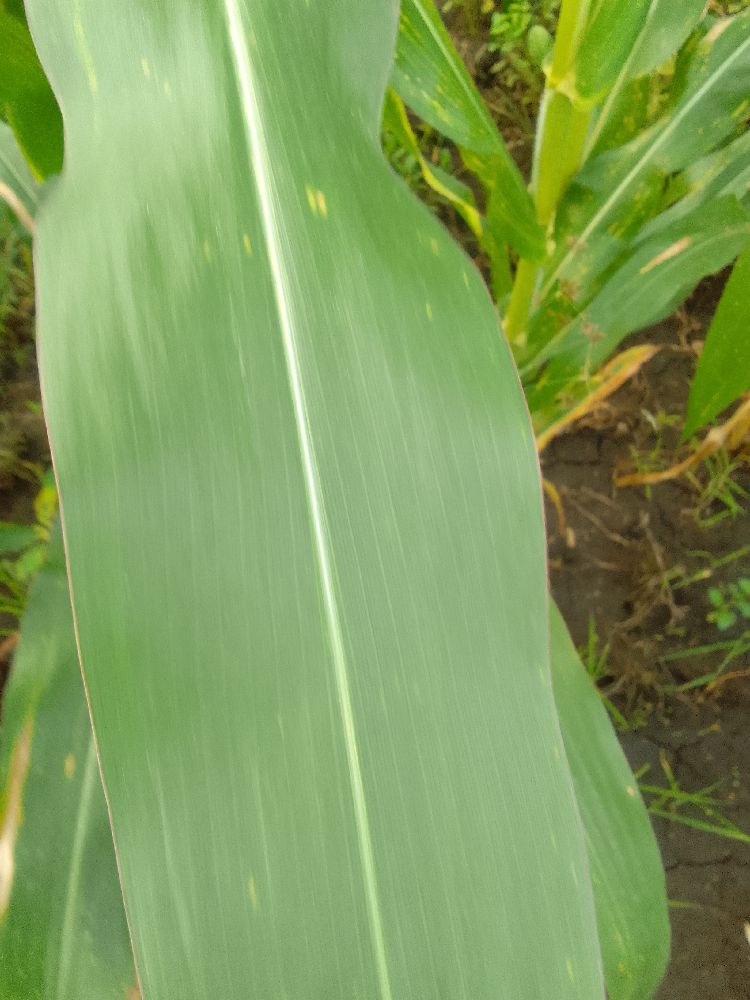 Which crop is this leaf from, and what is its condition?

maize, healthy
